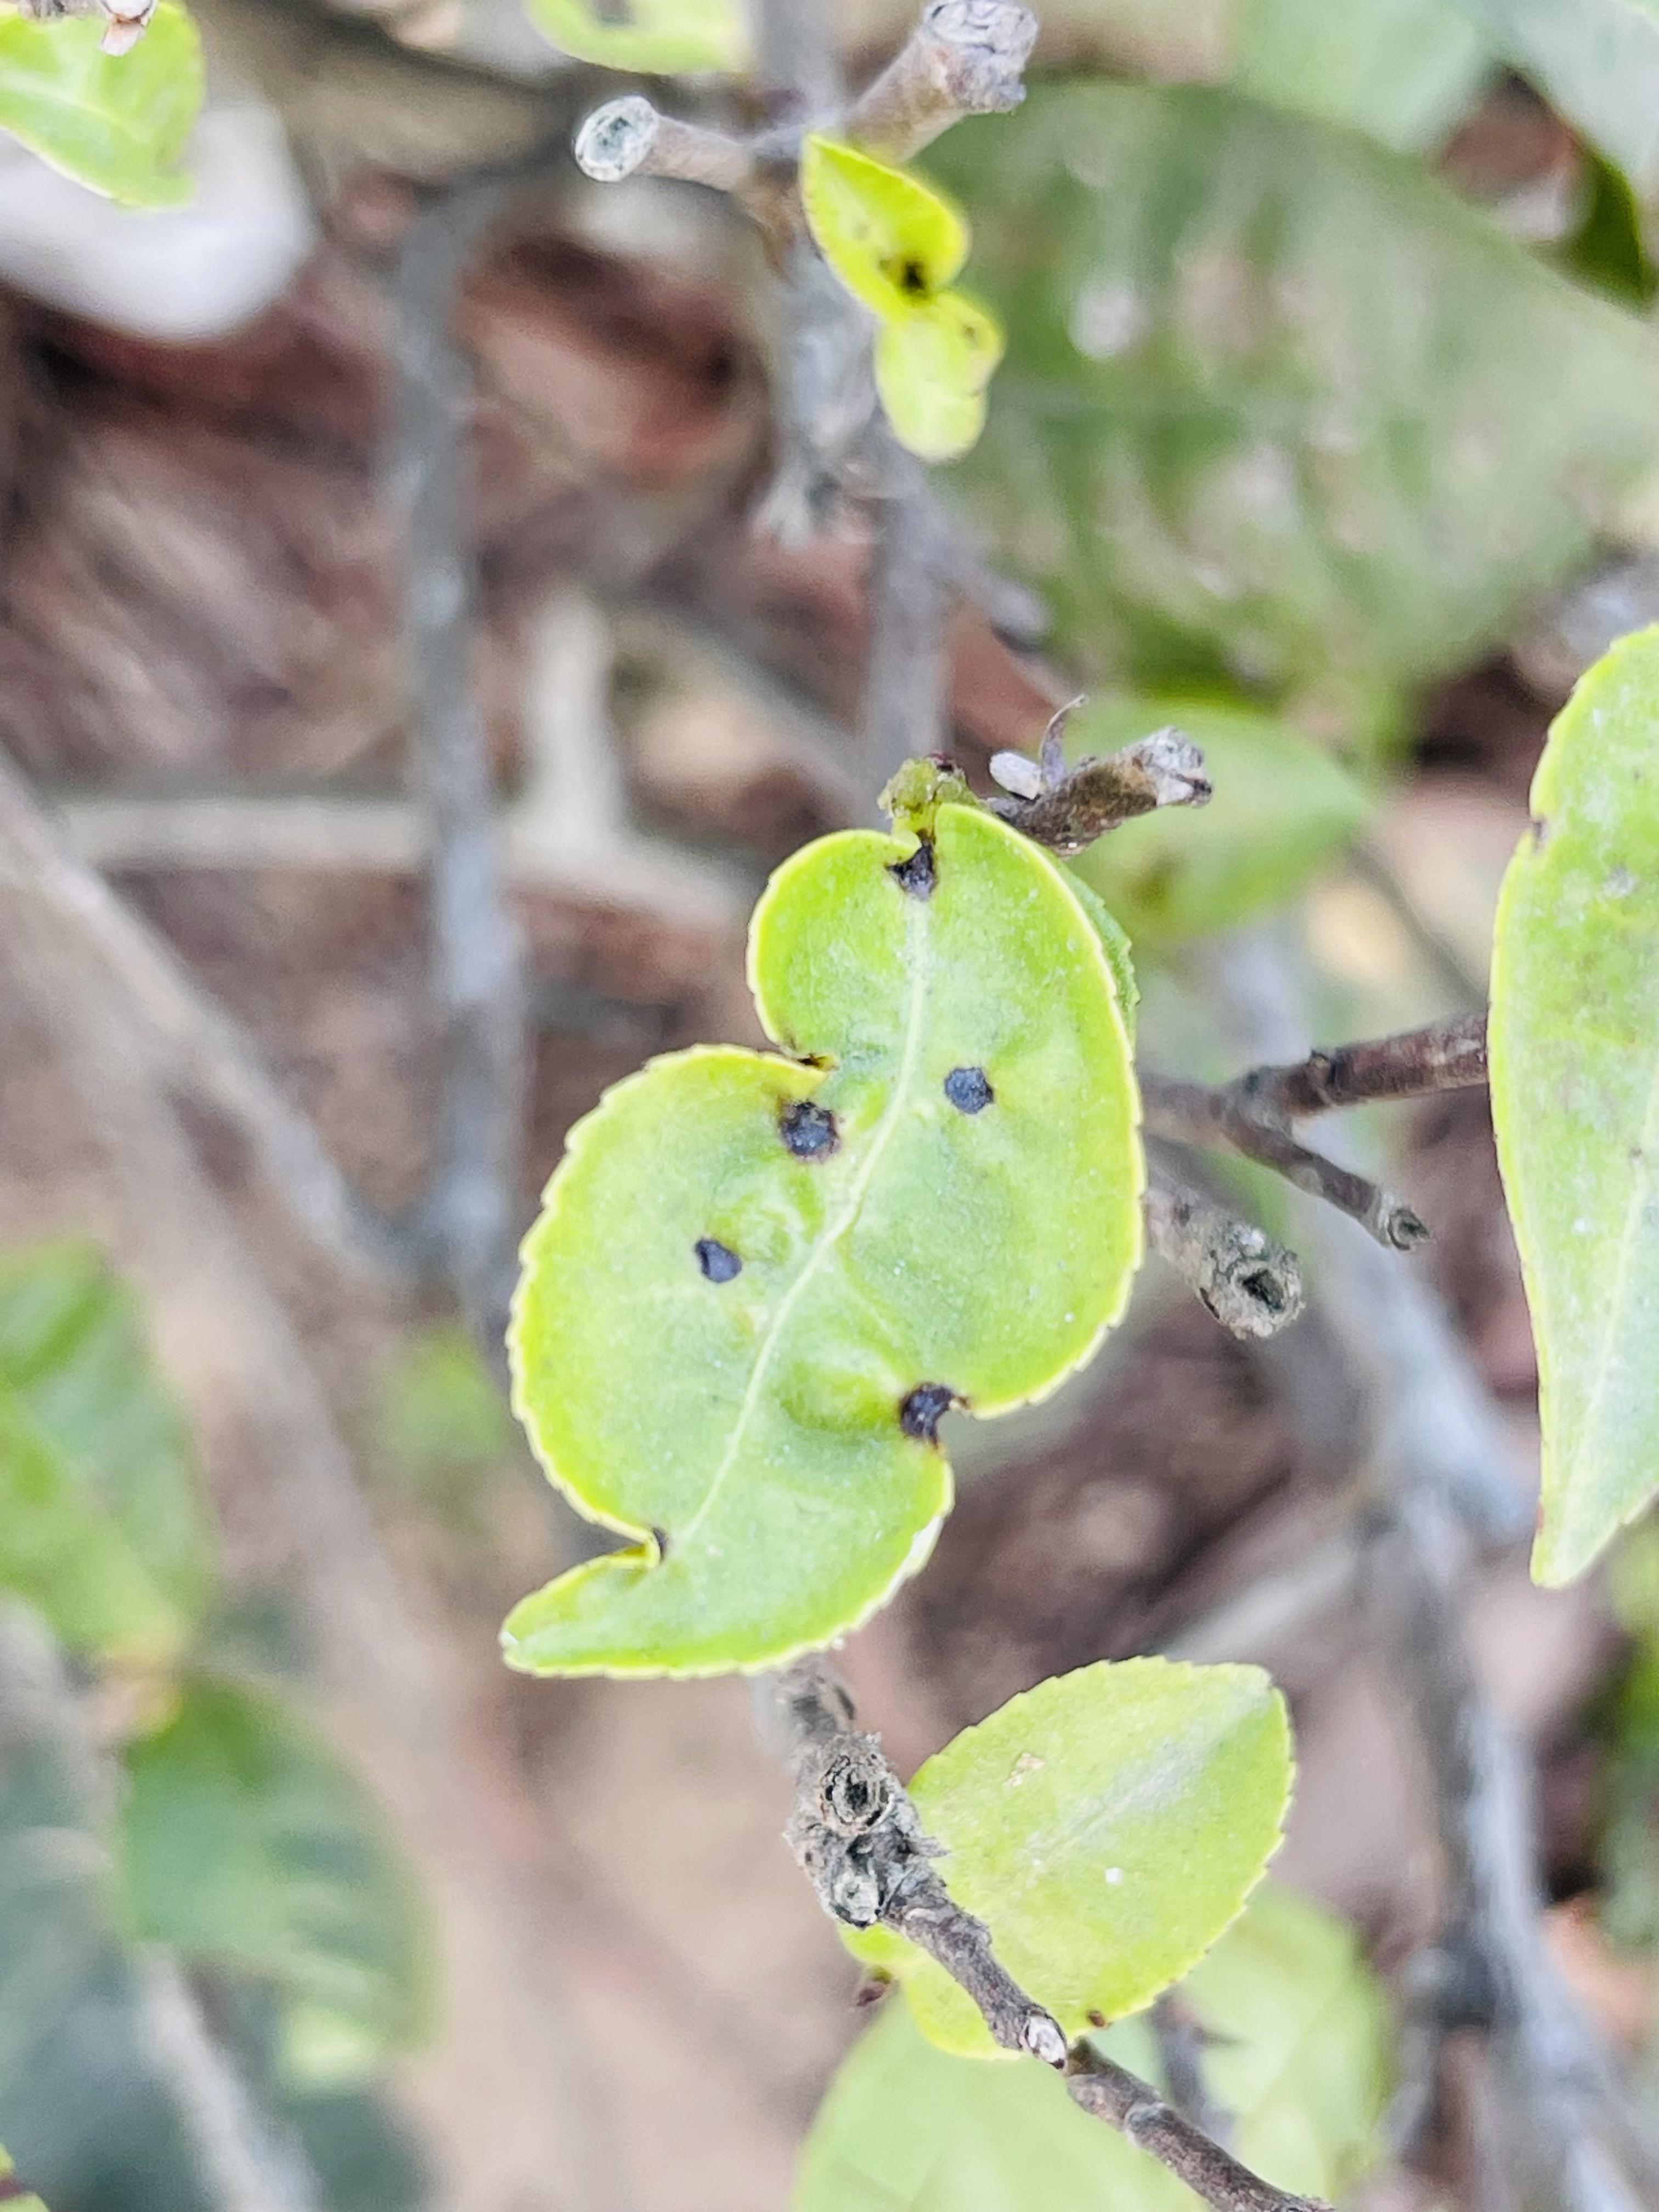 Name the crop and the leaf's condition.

tea, helopeltis
